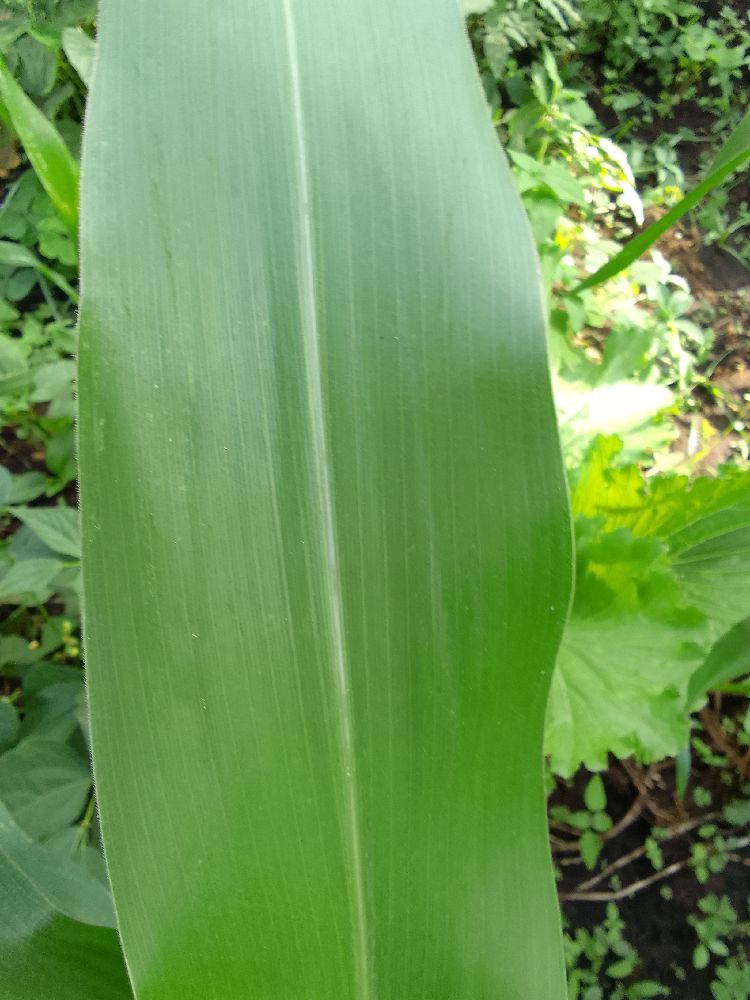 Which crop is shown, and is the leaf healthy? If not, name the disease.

maize, healthy
